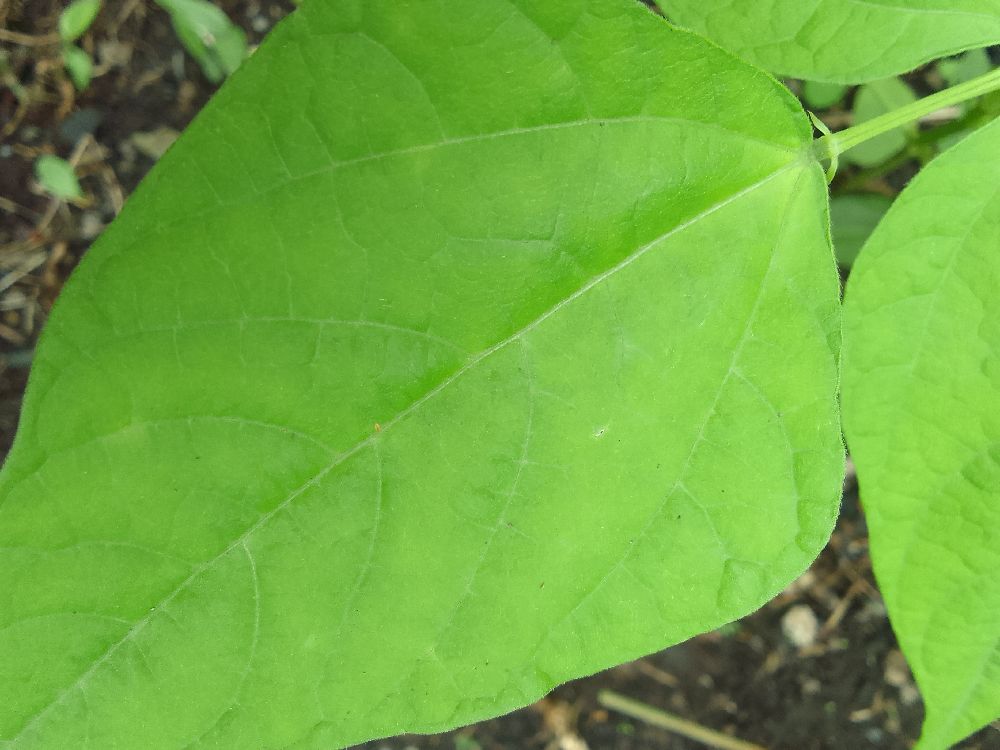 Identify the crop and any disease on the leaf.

common bean, healthy
